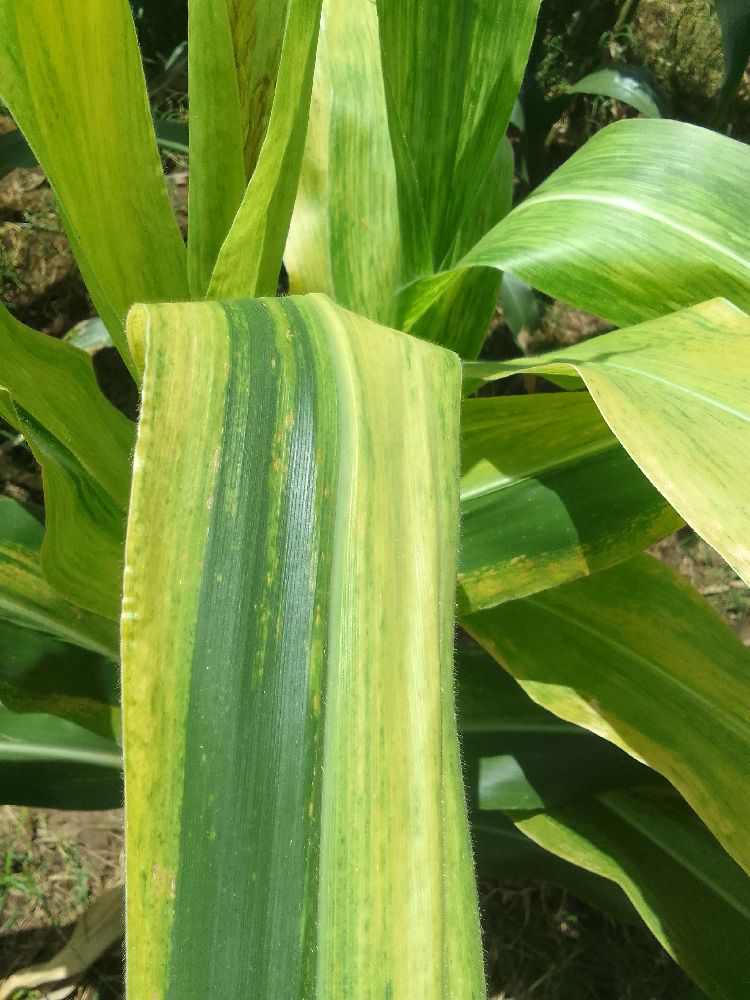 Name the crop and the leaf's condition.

maize, maize lethal necrosis
